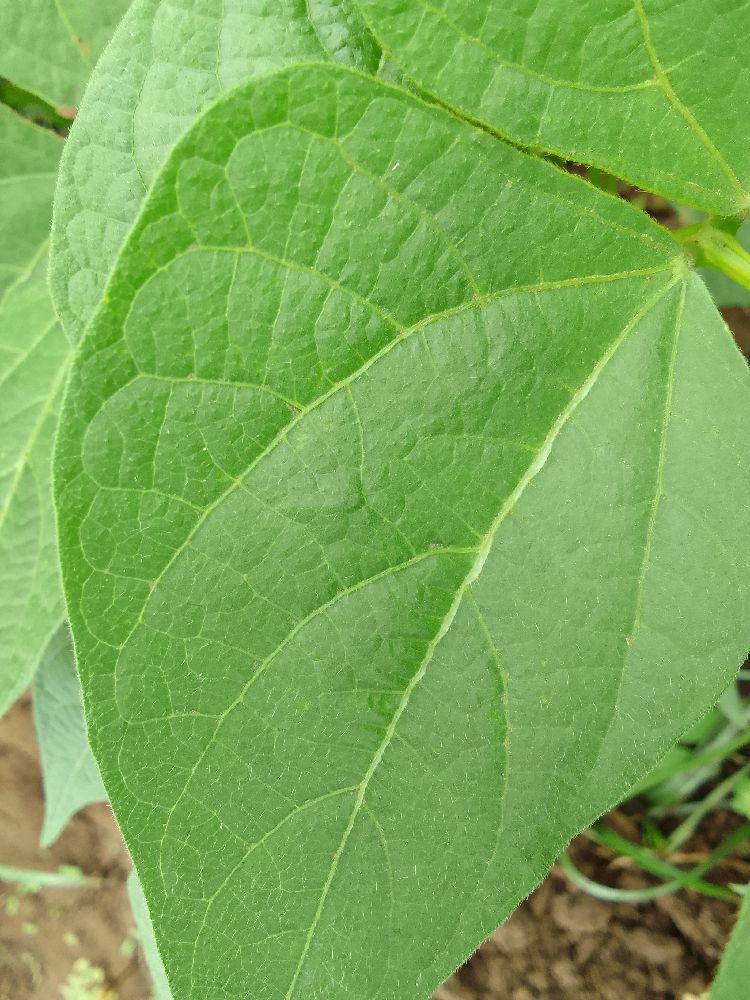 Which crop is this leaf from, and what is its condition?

common bean, healthy
